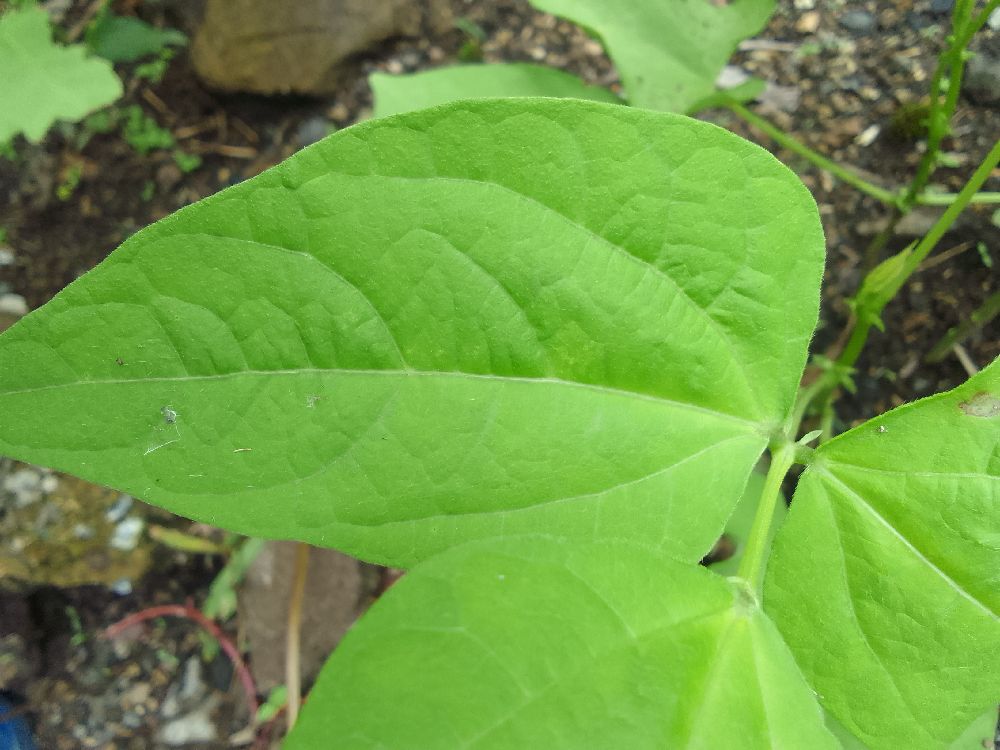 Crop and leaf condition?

common bean, healthy
